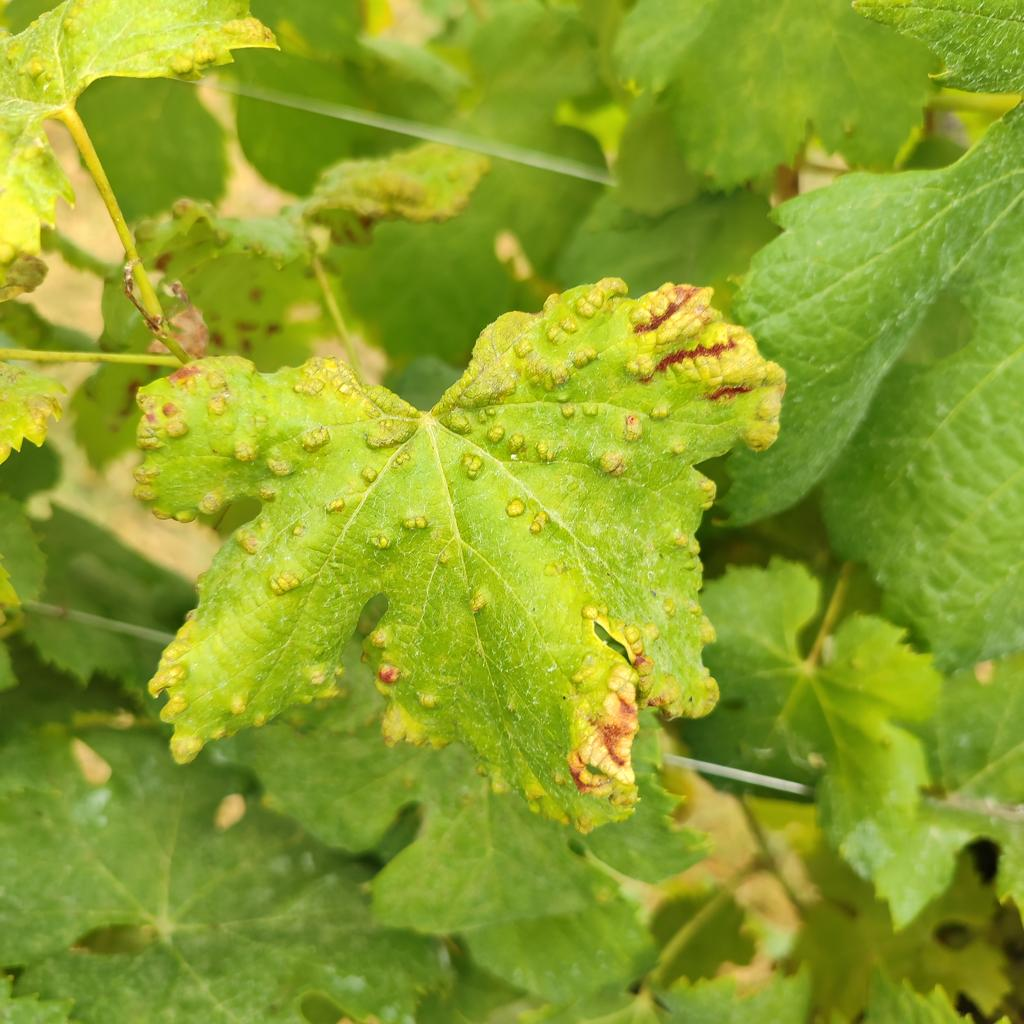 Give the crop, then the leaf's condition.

grapevine, erineum mite
